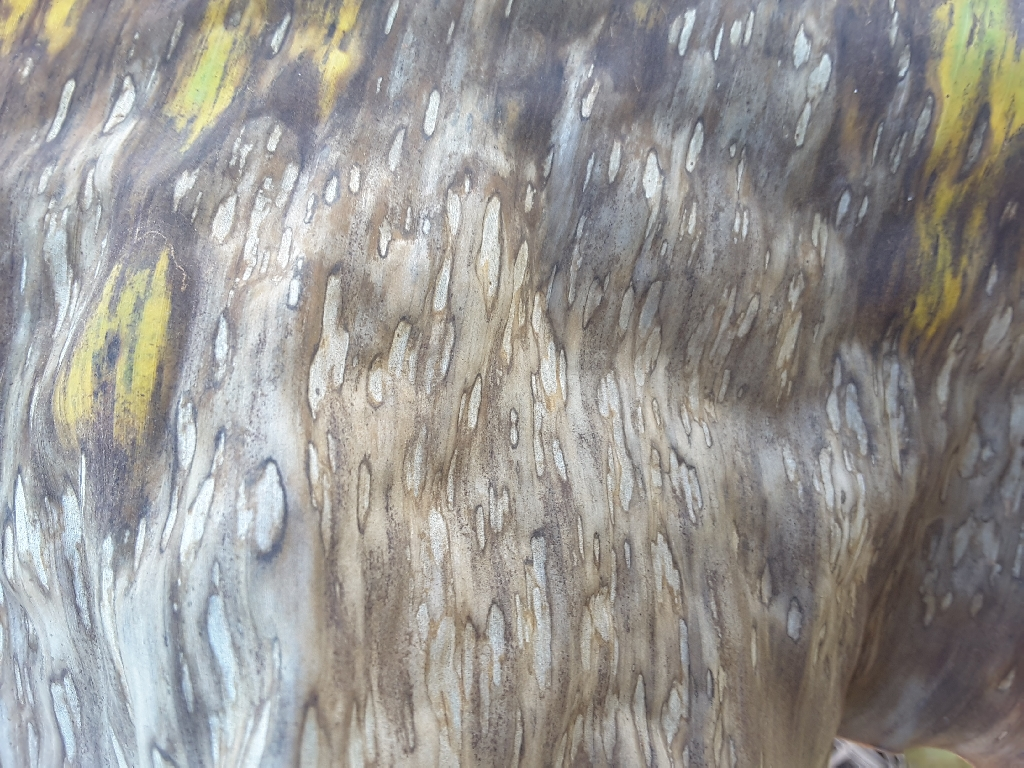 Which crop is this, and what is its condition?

banana, black sigatoka
